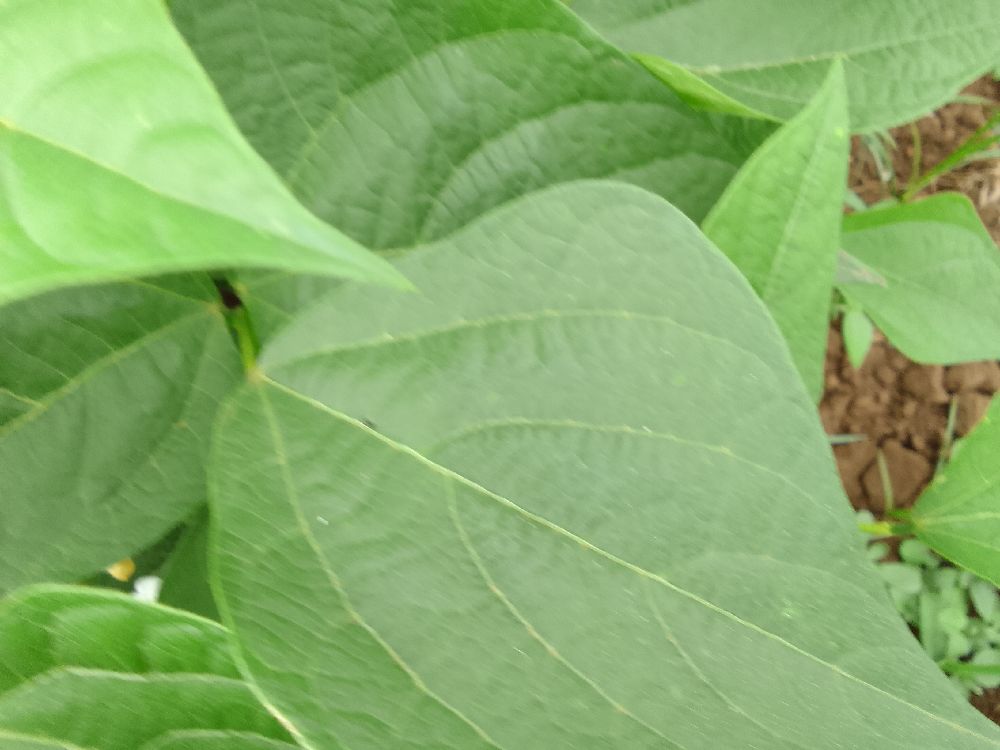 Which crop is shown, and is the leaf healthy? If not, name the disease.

common bean, healthy
